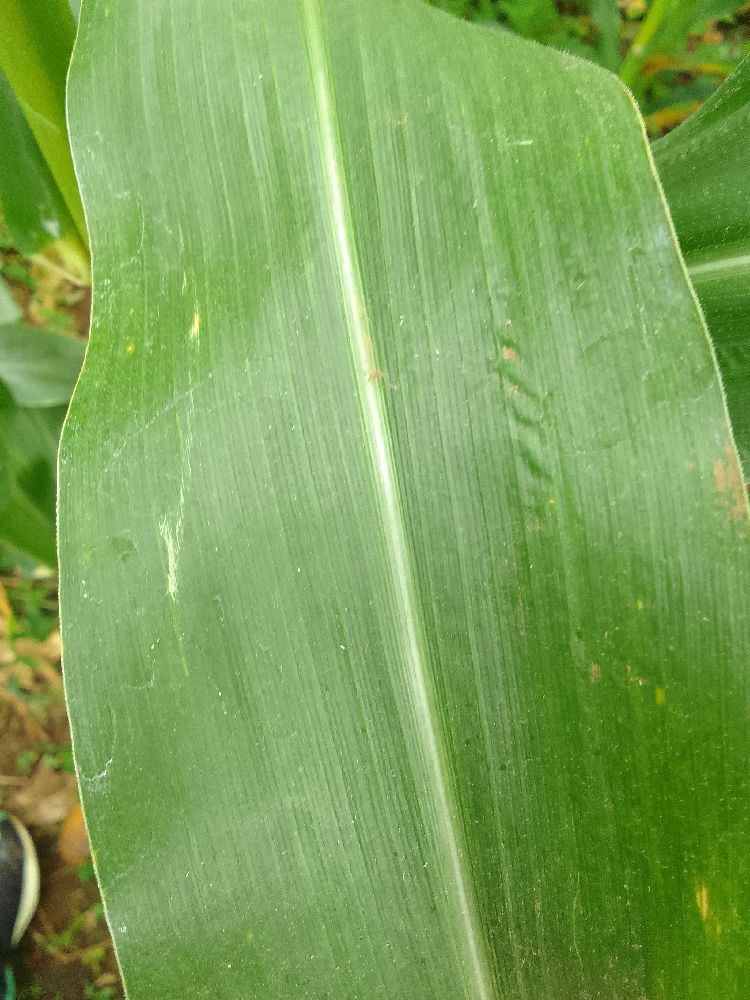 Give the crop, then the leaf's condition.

maize, healthy
